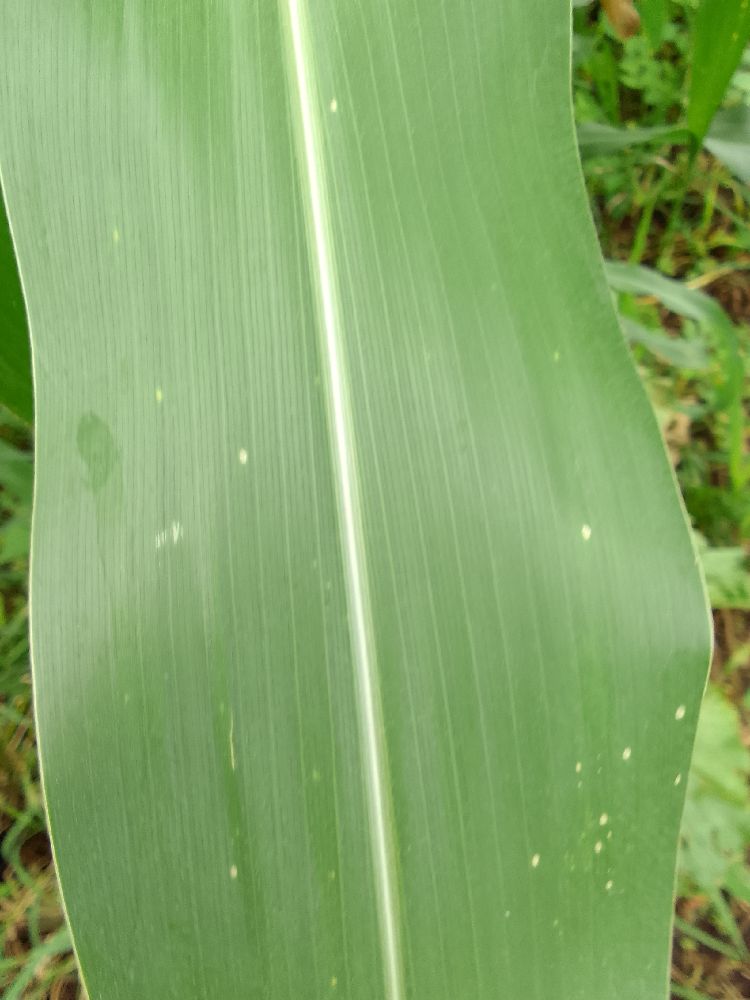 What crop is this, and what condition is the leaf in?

maize, healthy
